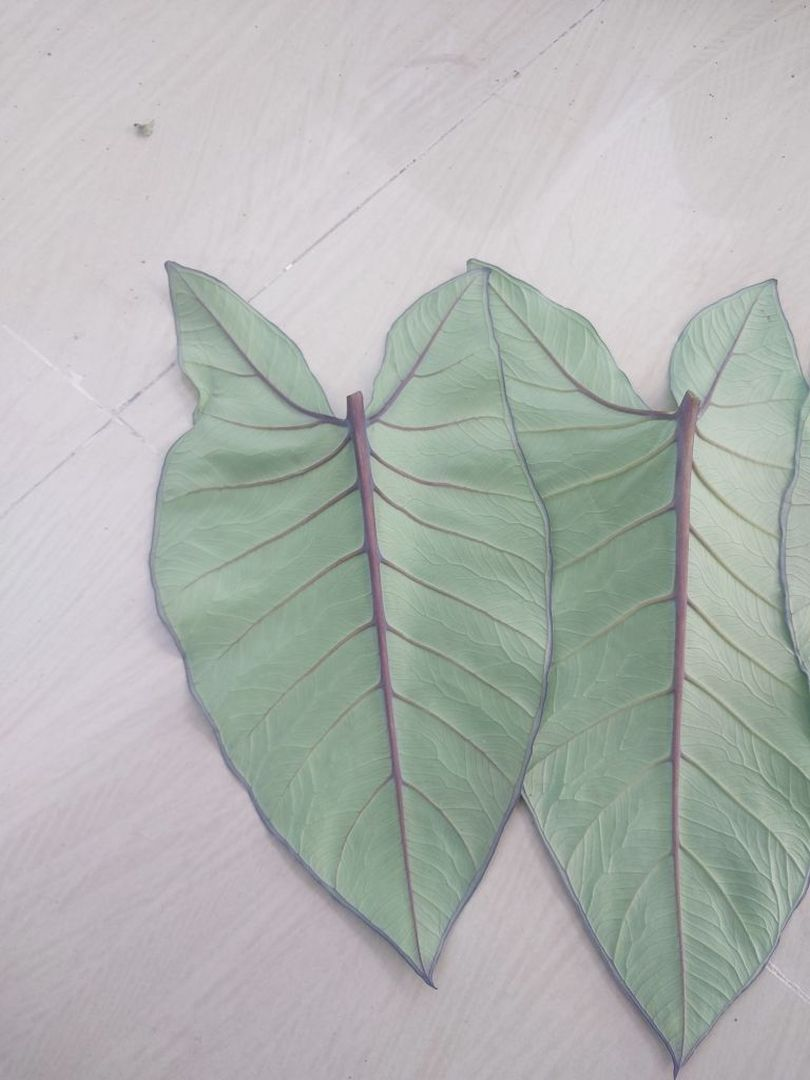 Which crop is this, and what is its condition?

taro, healthy
